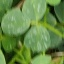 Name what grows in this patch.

unstructured weed
